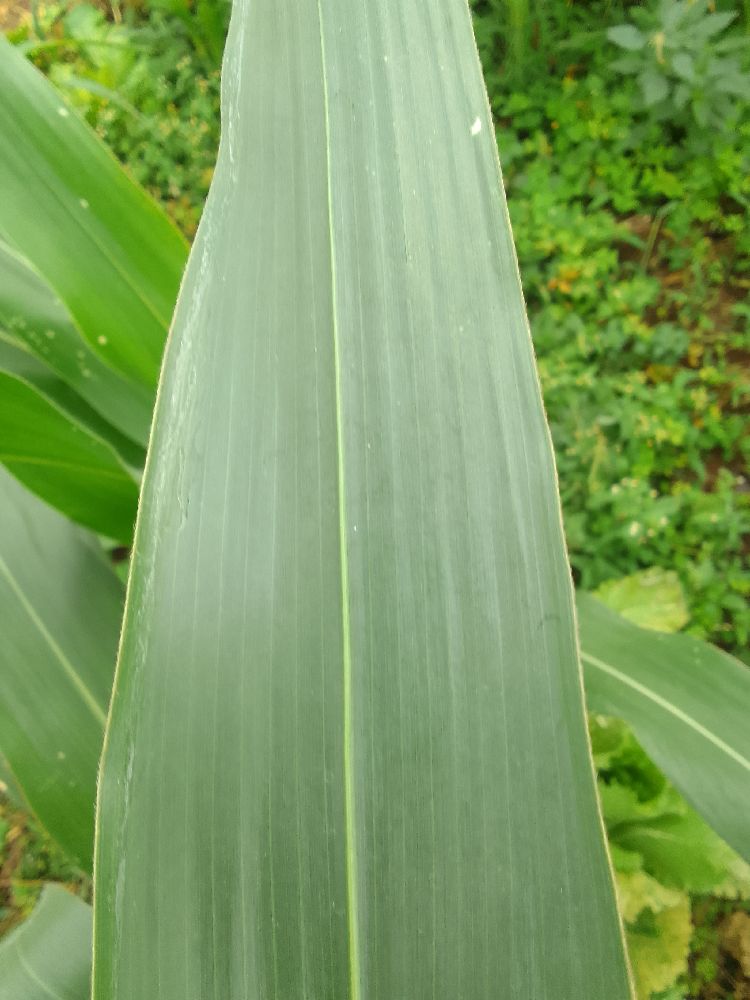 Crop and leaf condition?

maize, healthy
